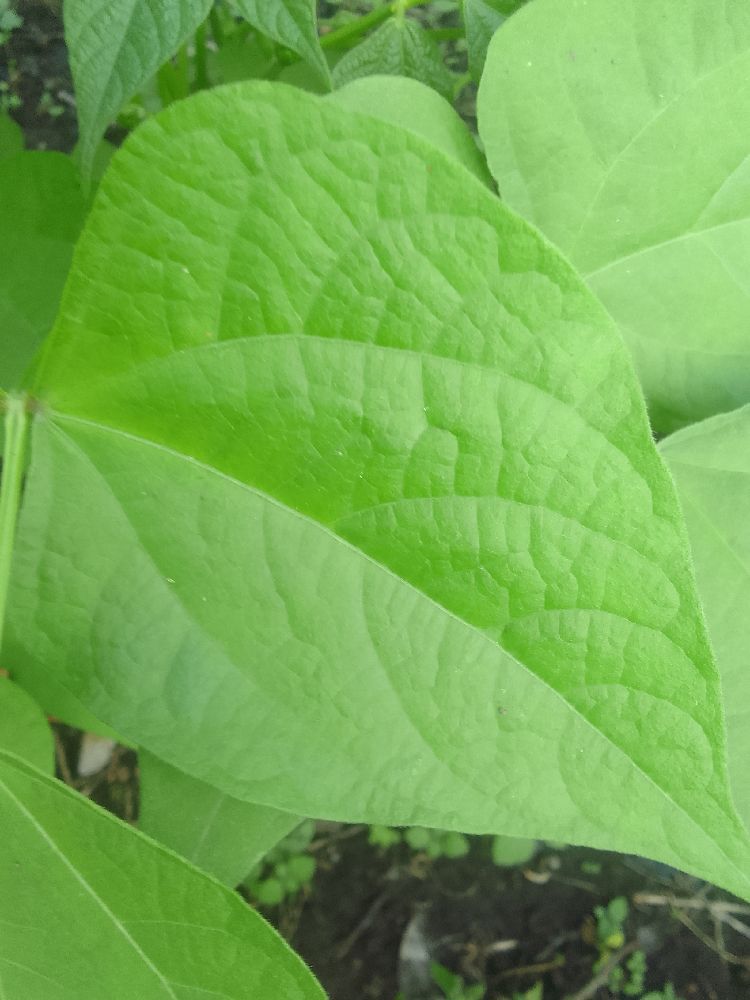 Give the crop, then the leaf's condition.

common bean, healthy
